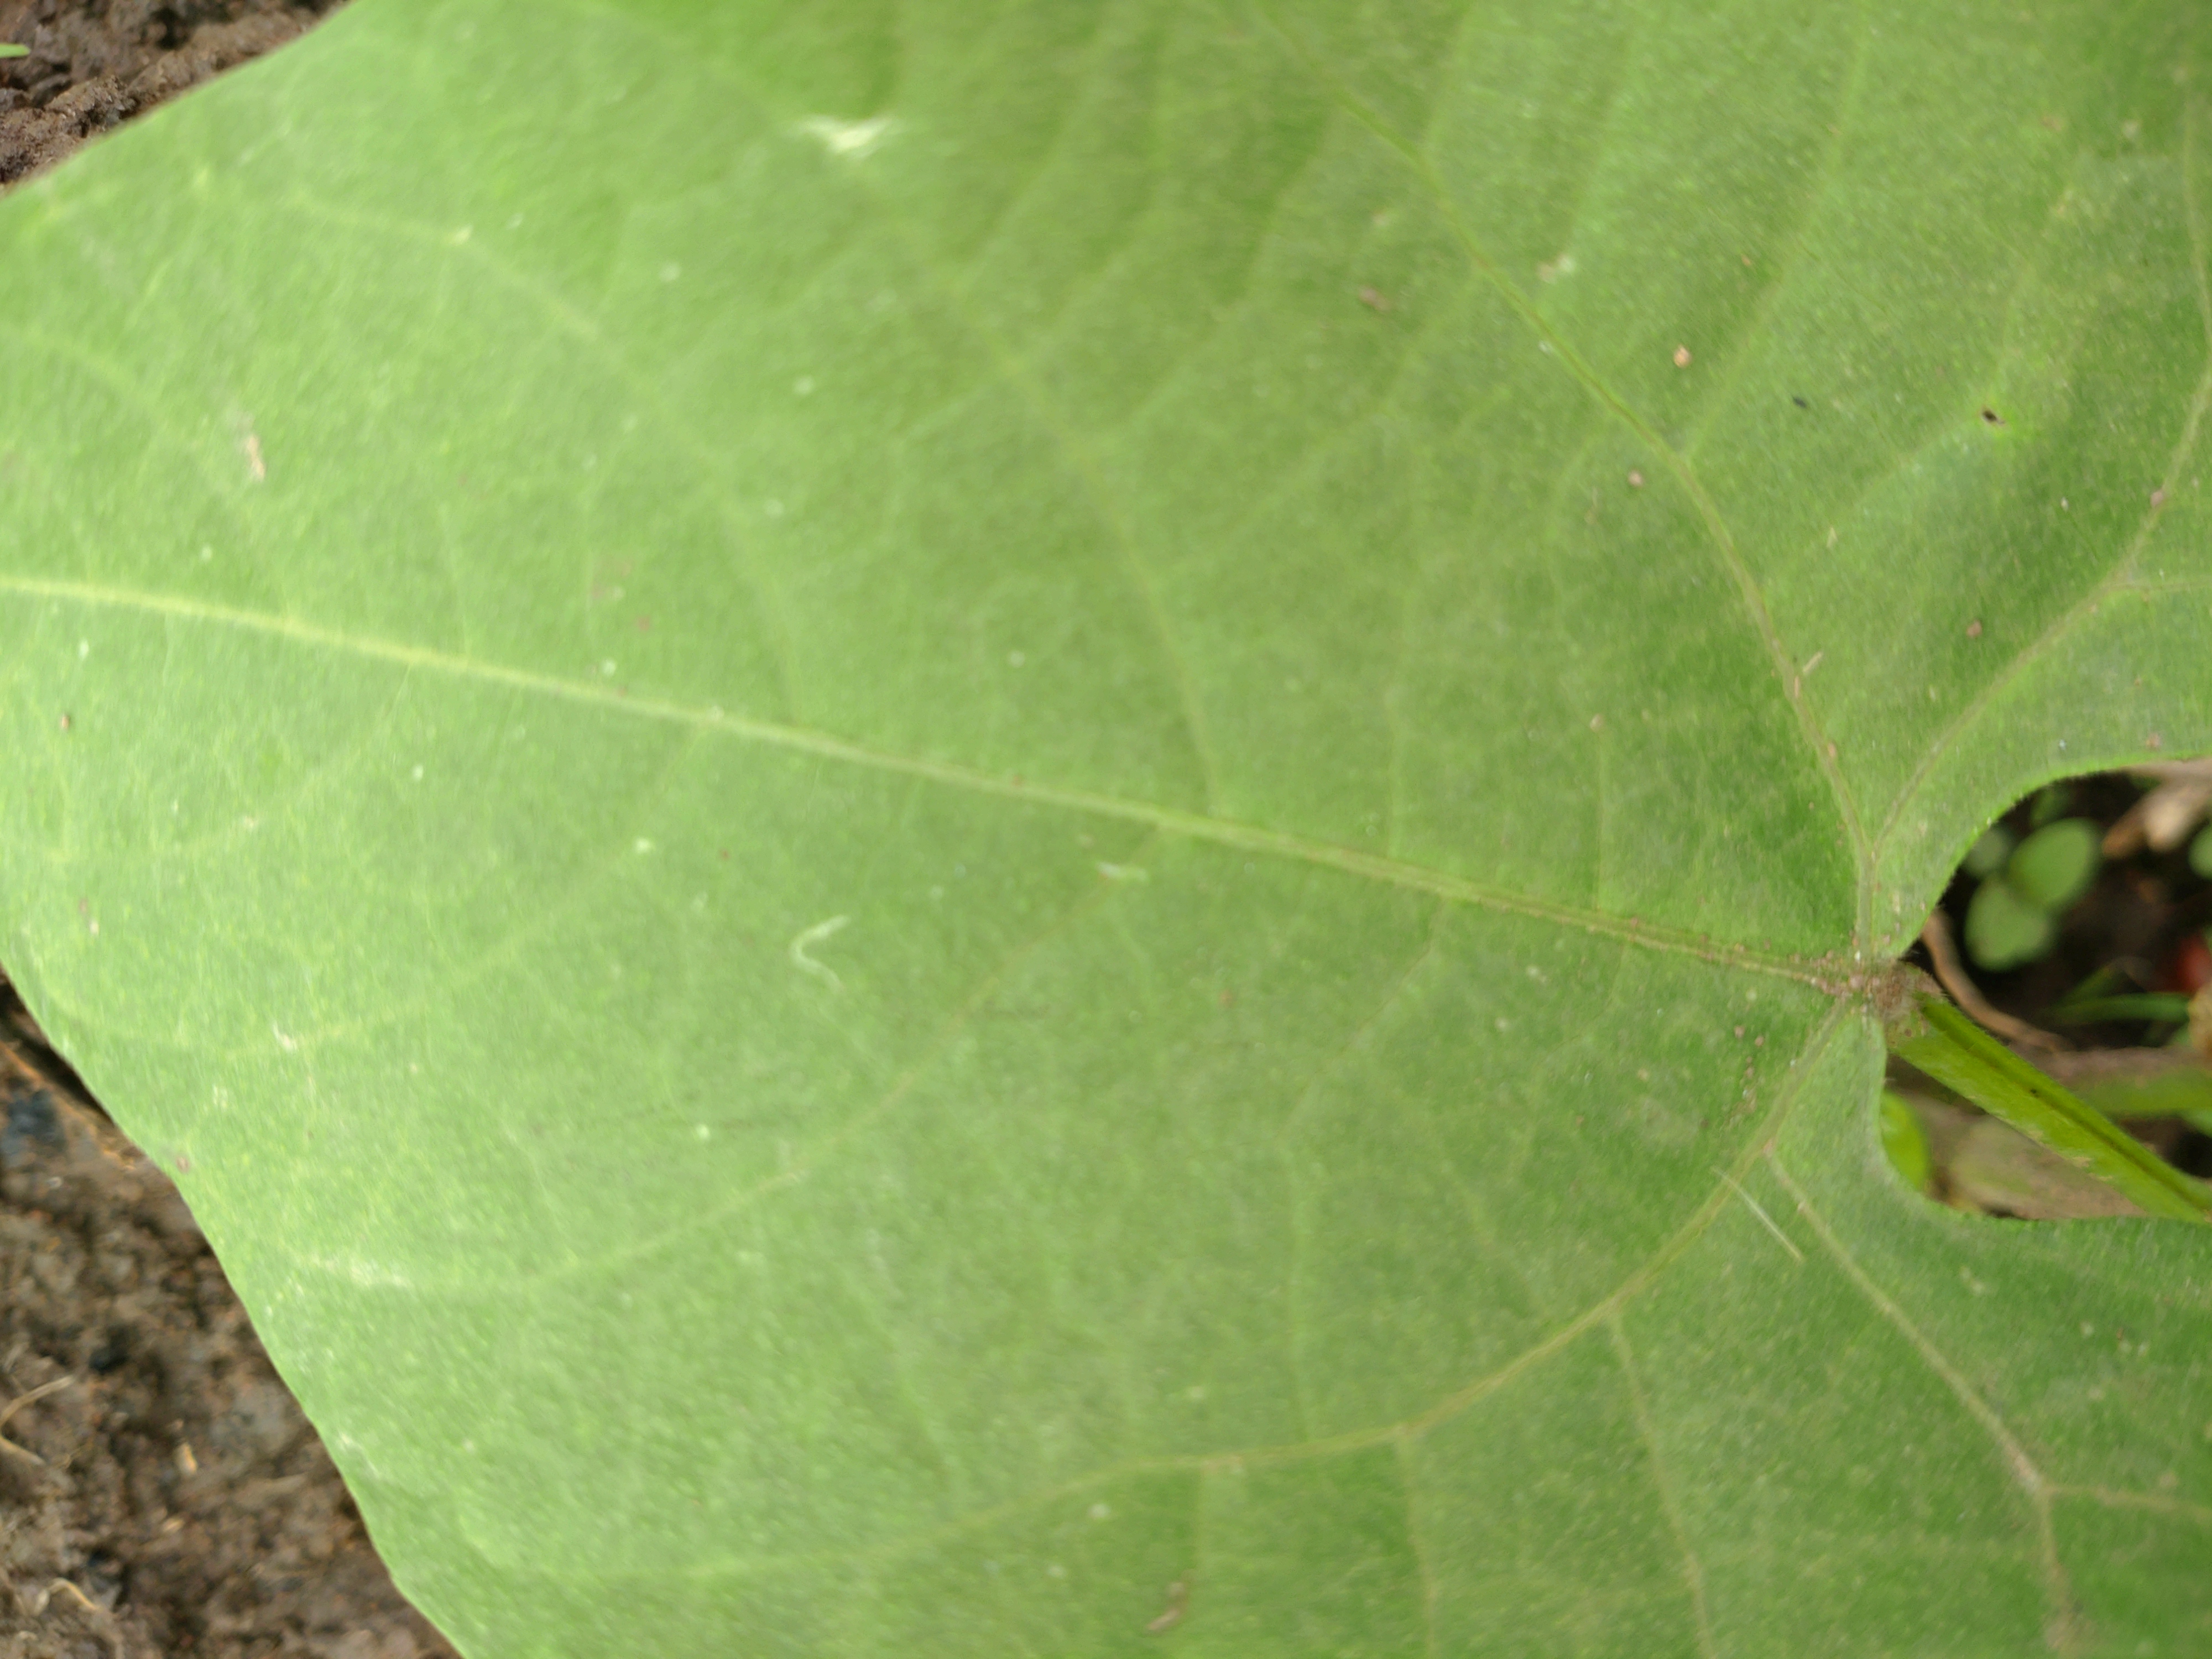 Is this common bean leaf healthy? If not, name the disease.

healthy
